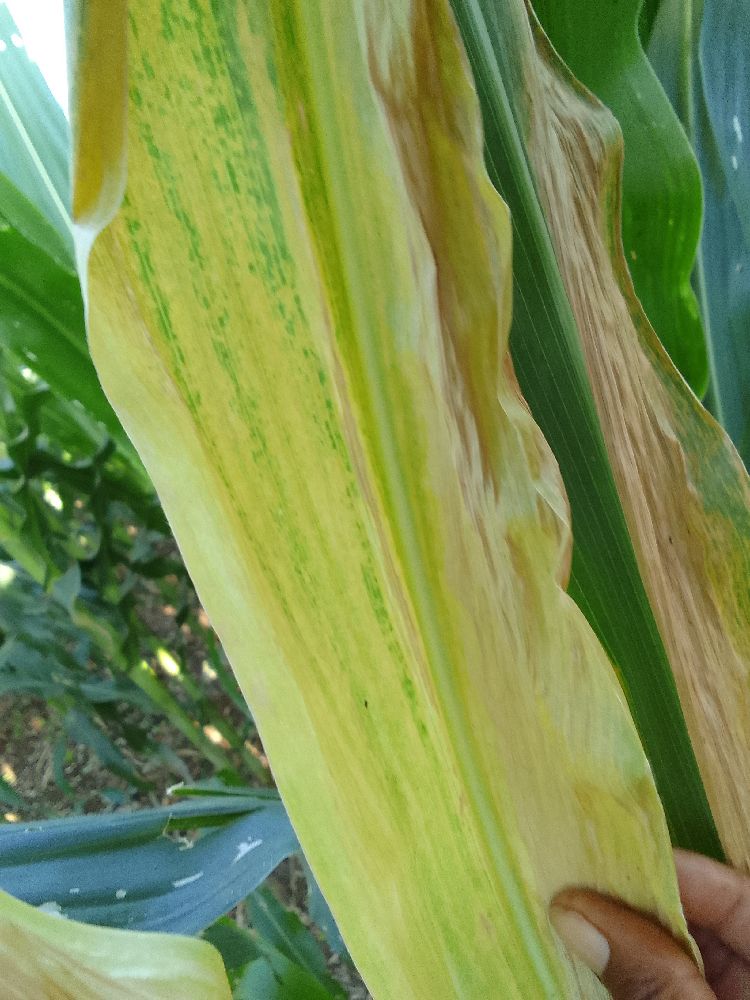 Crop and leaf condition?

maize, maize lethal necrosis
